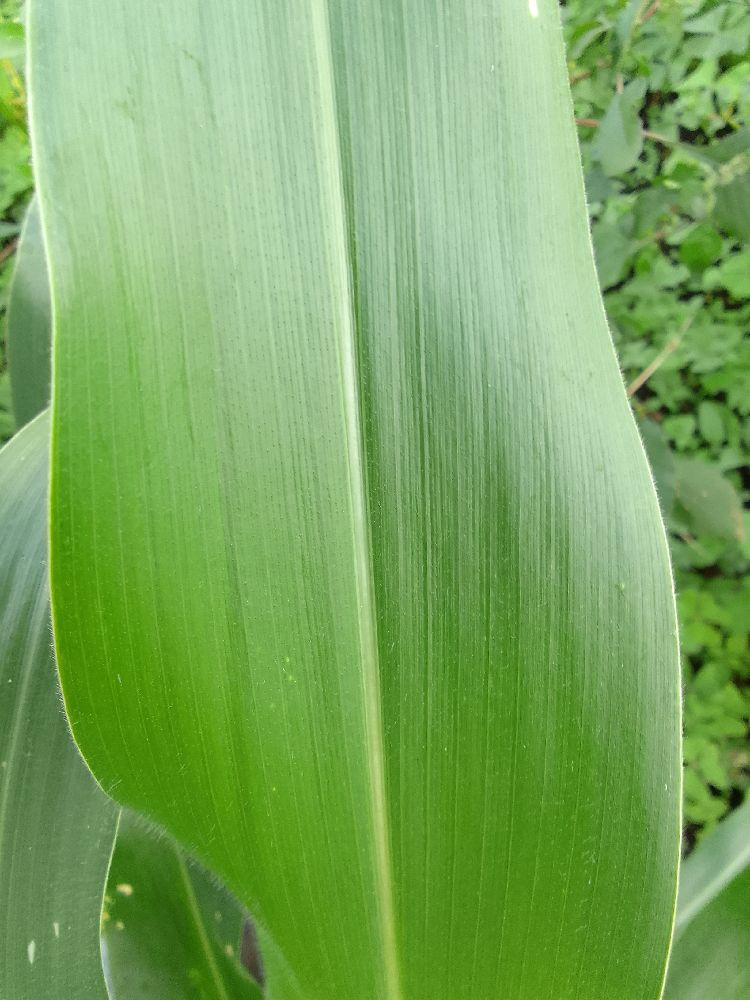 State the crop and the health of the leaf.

maize, healthy
